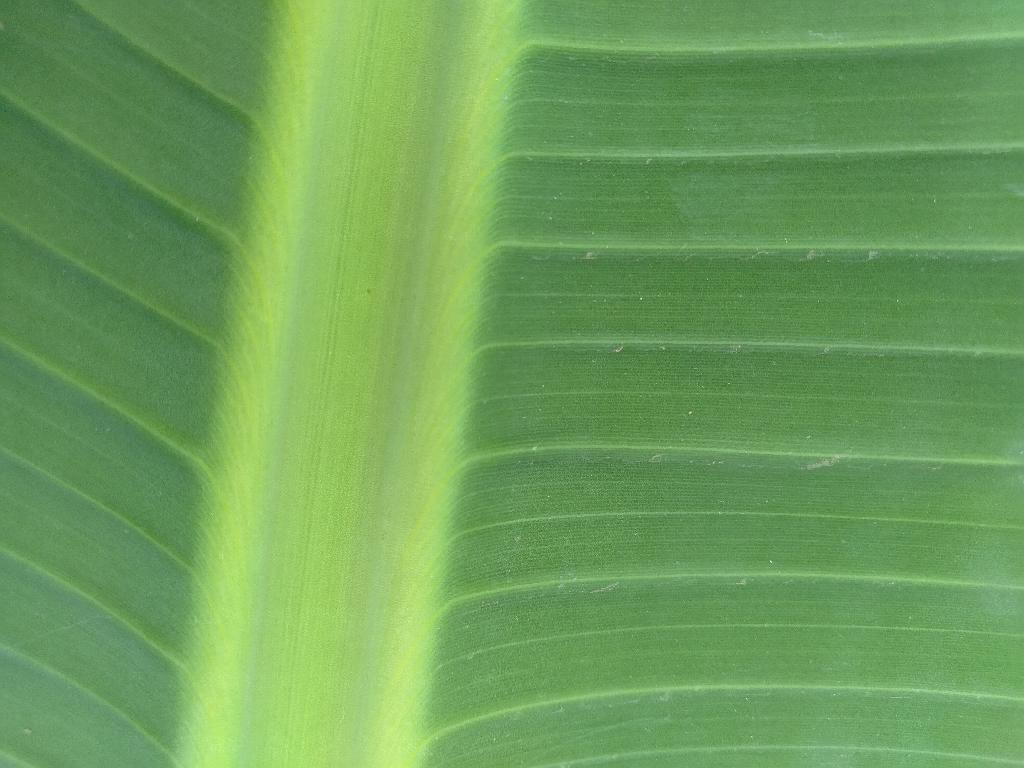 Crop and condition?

banana, healthy
